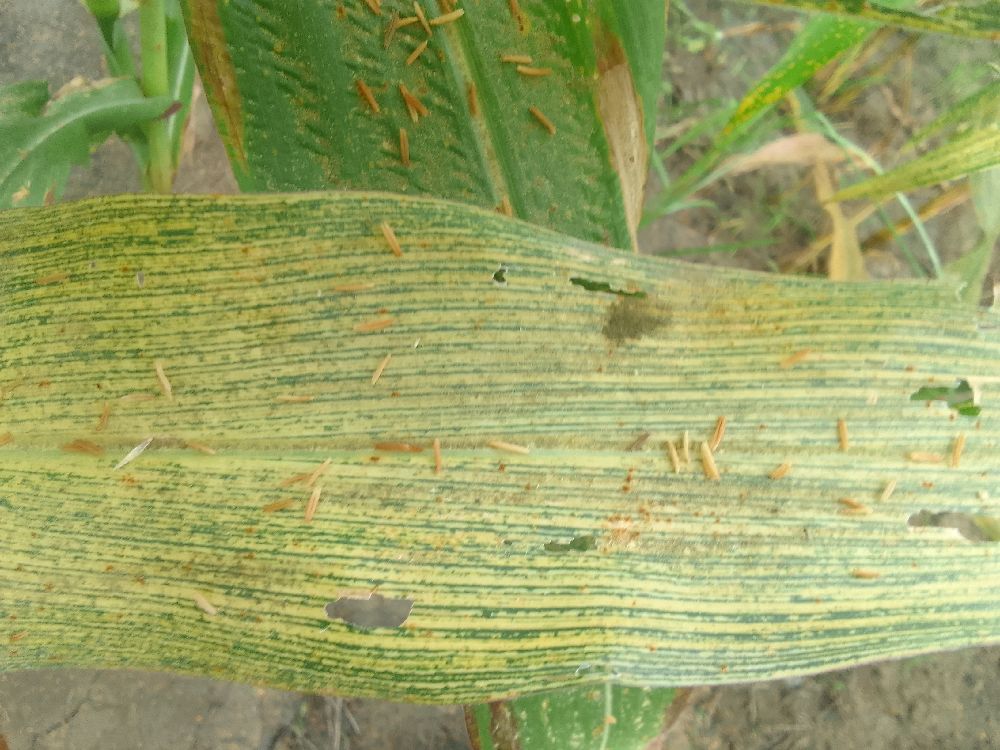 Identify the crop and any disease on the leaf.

maize, maize streak virus
